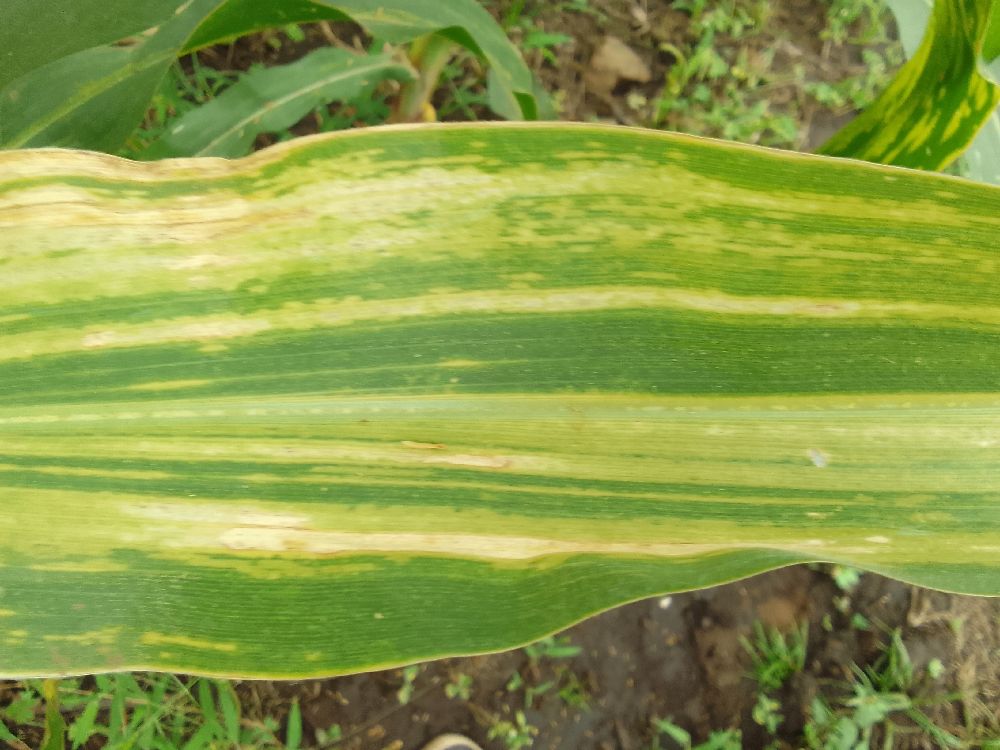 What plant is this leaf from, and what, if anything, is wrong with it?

maize, maize lethal necrosis
